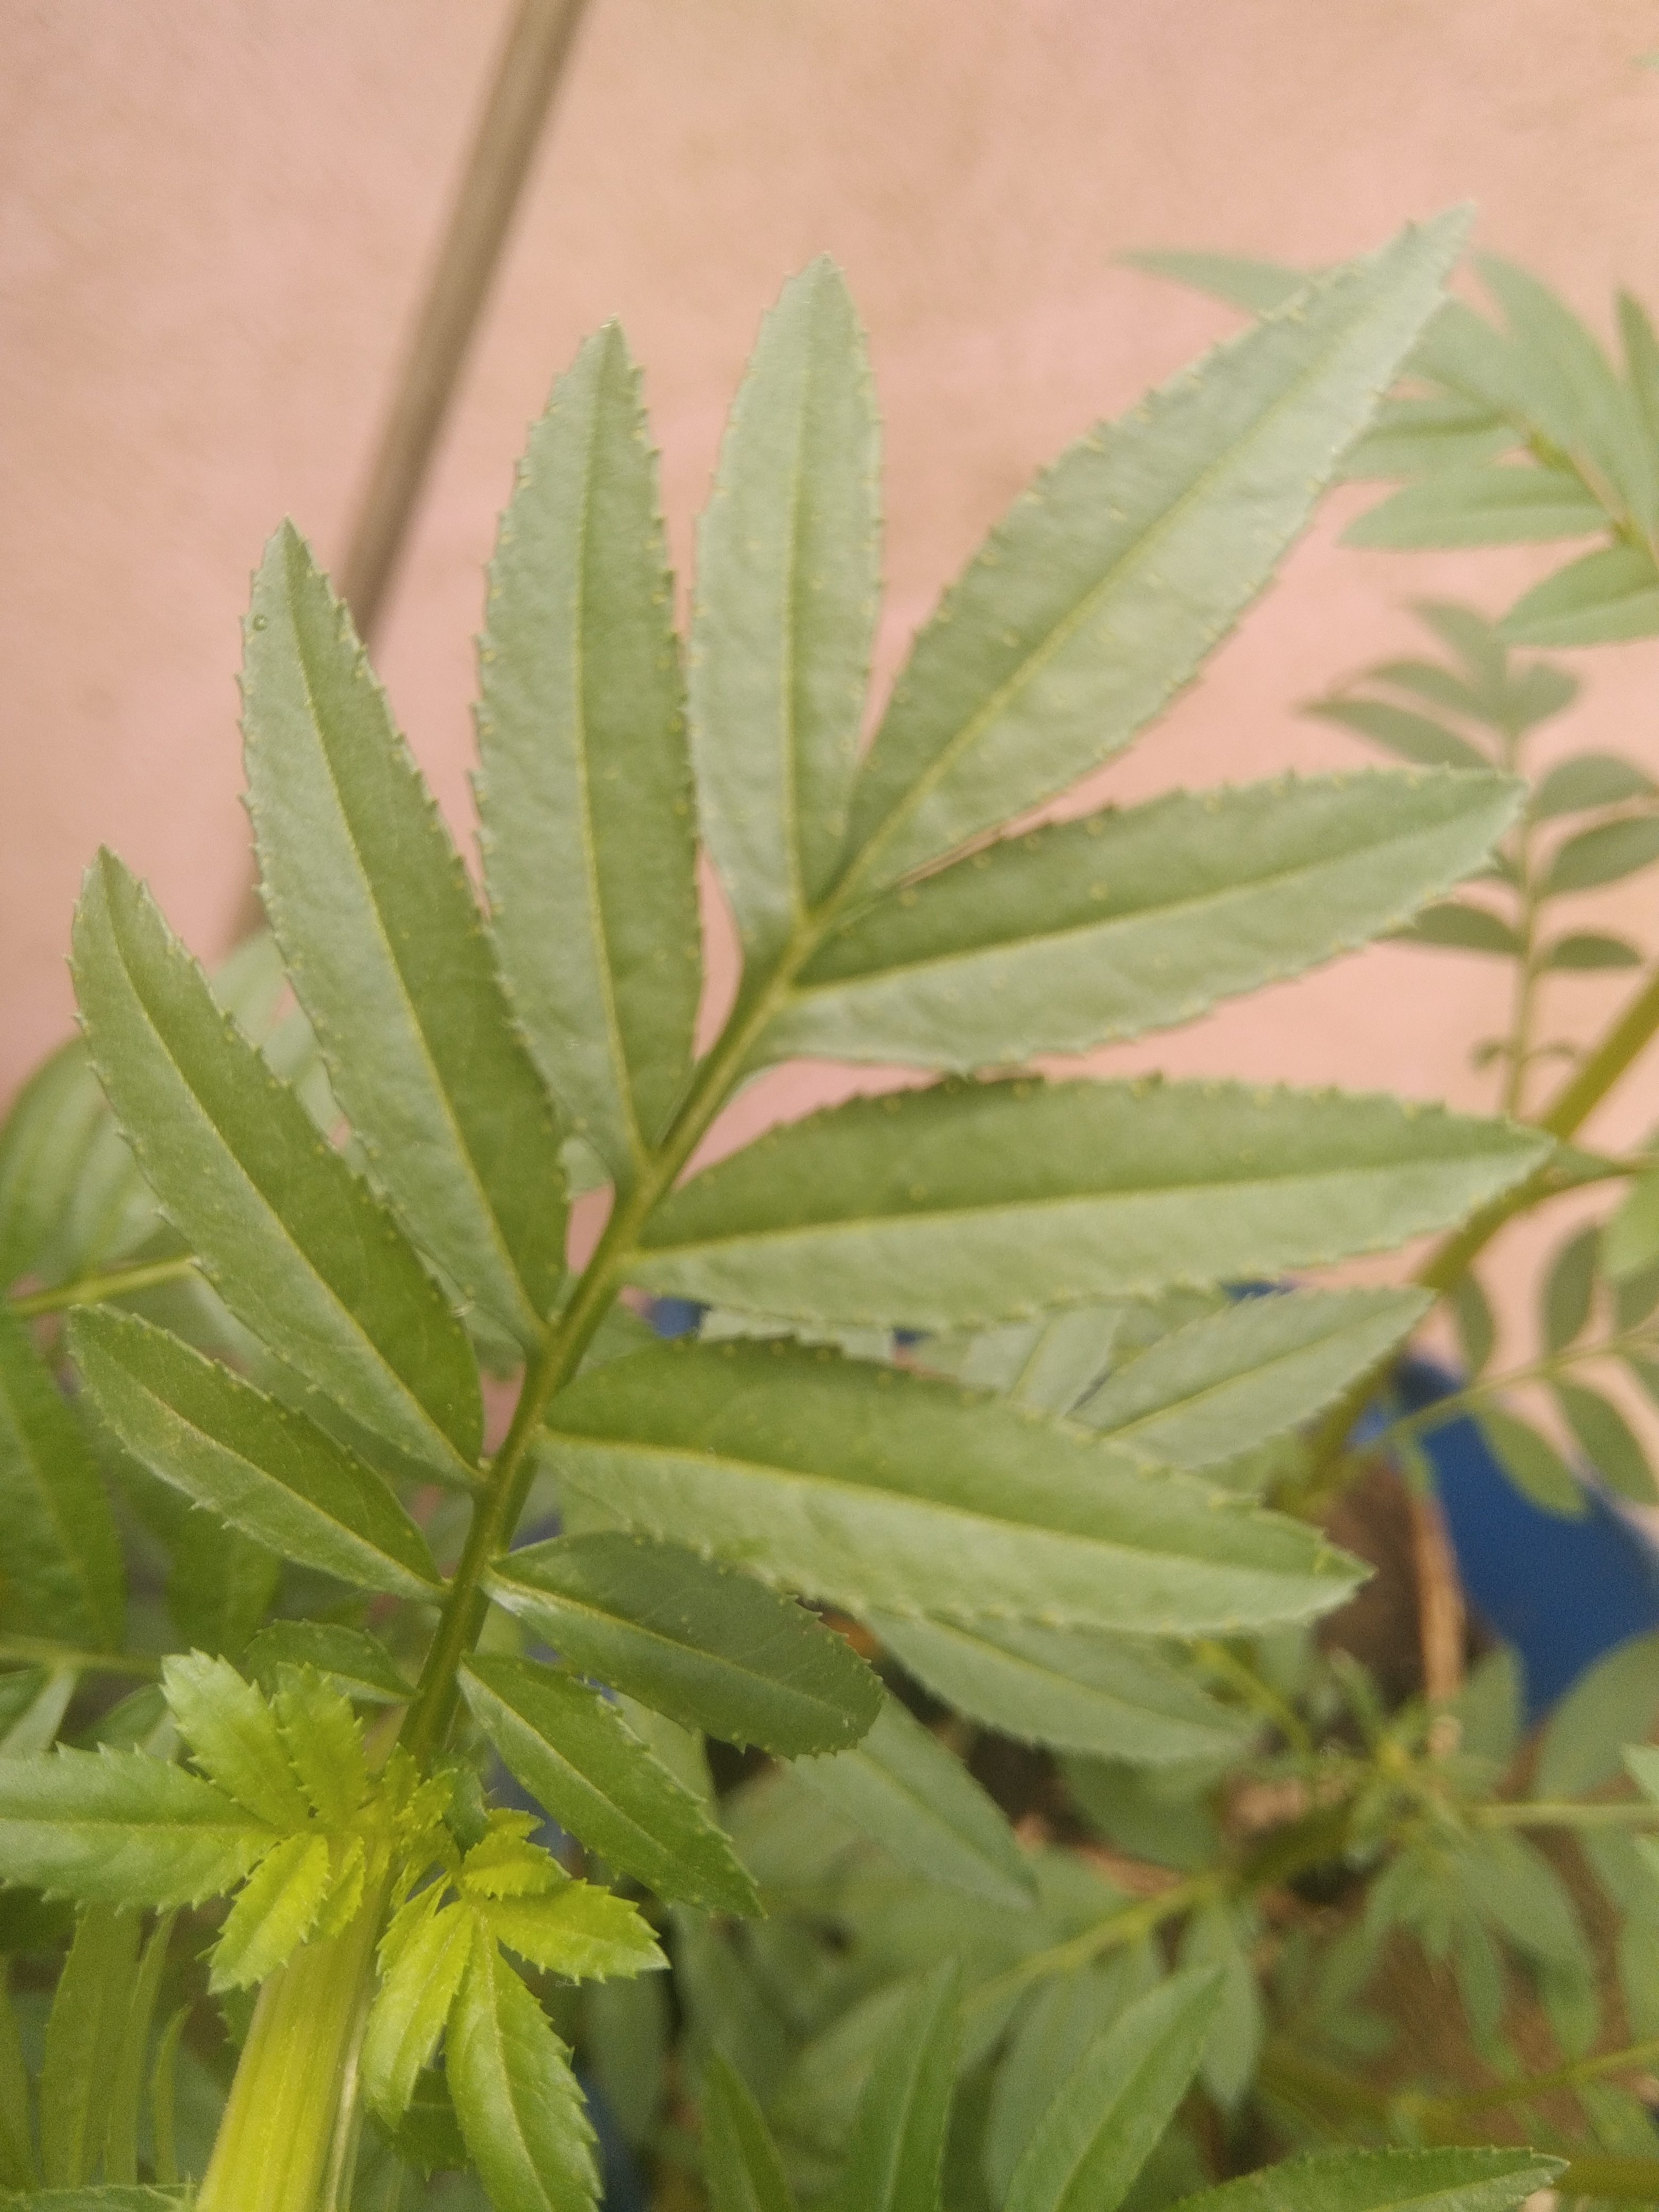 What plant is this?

marigold
